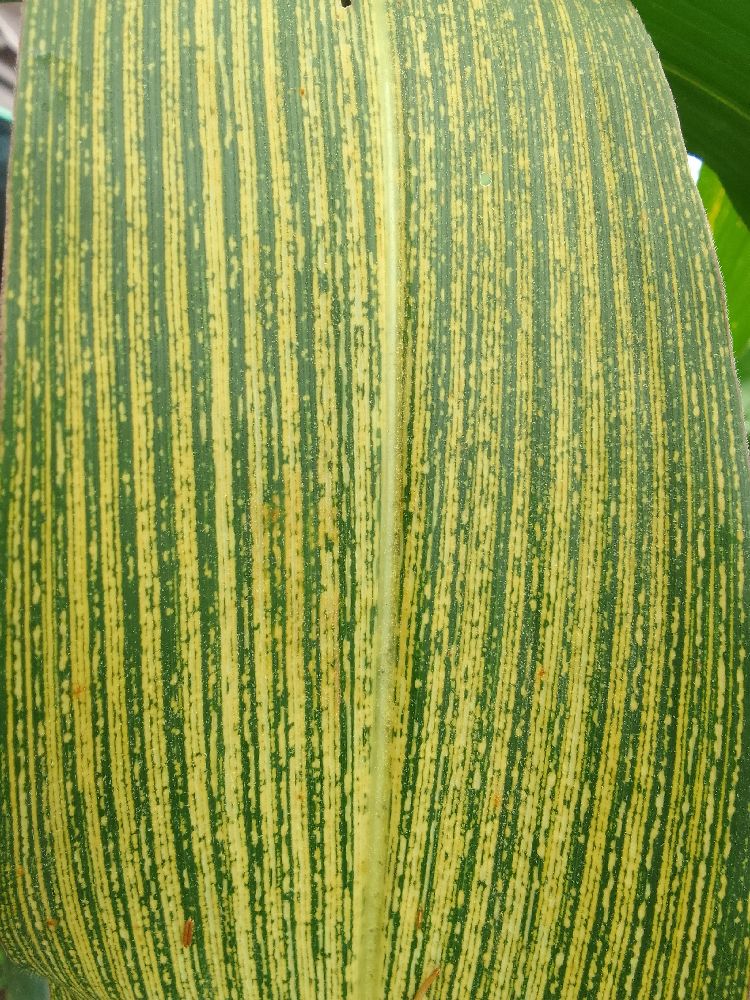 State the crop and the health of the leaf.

maize, maize streak virus
